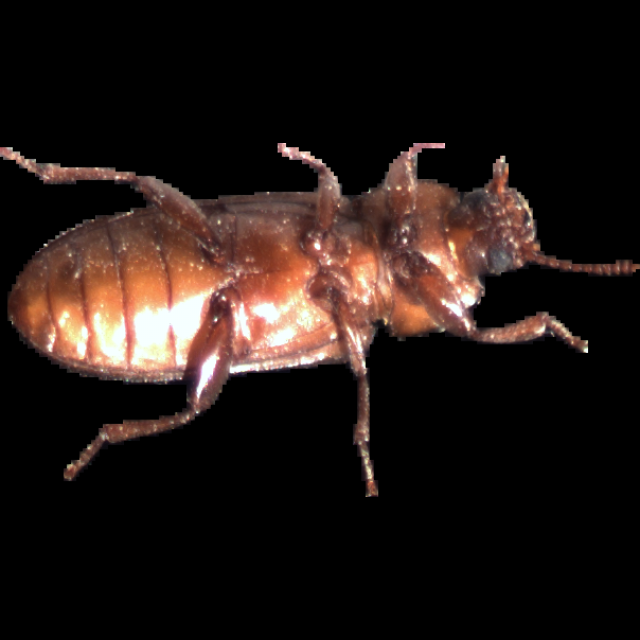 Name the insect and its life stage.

mealworm beetle
